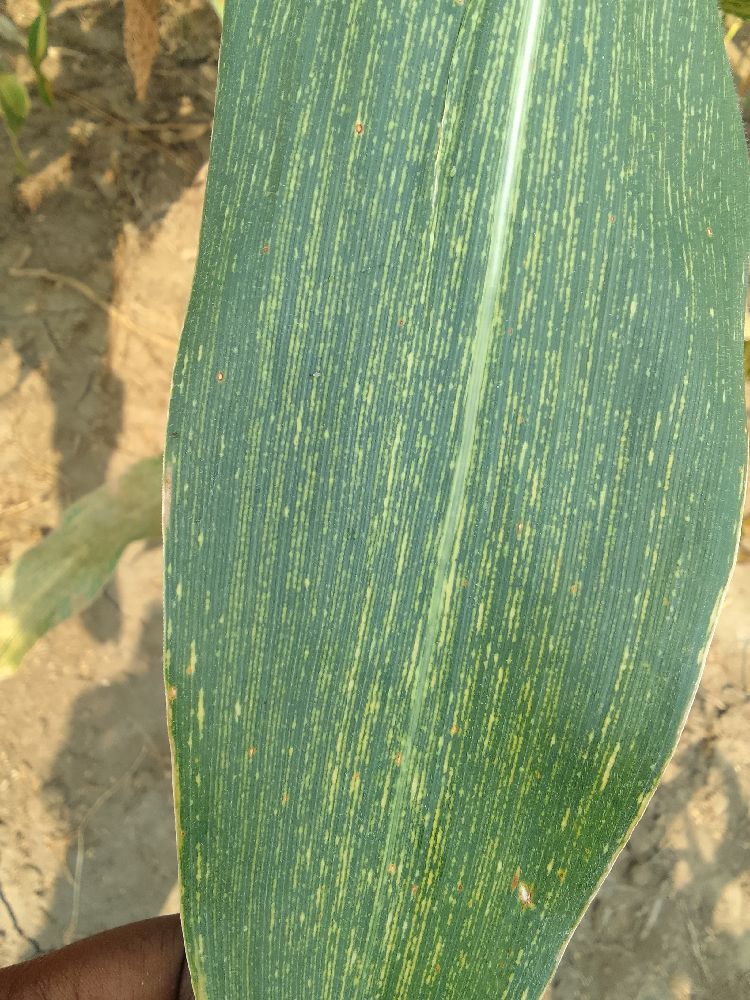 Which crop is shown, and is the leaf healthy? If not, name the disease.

maize, maize streak virus
